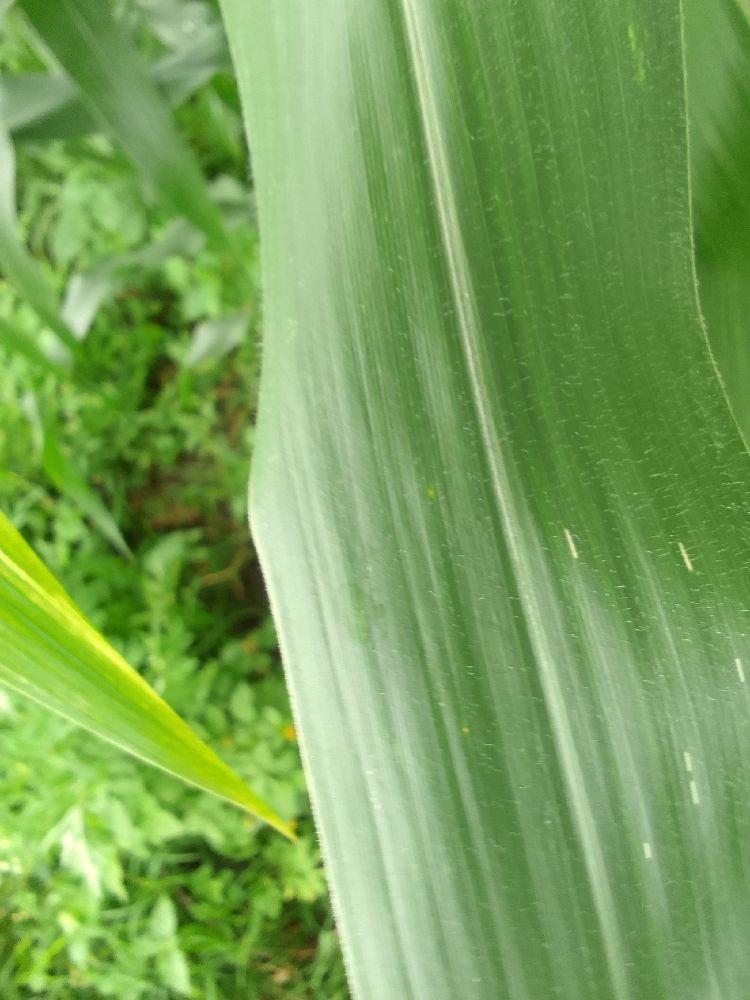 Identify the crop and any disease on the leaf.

maize, healthy
